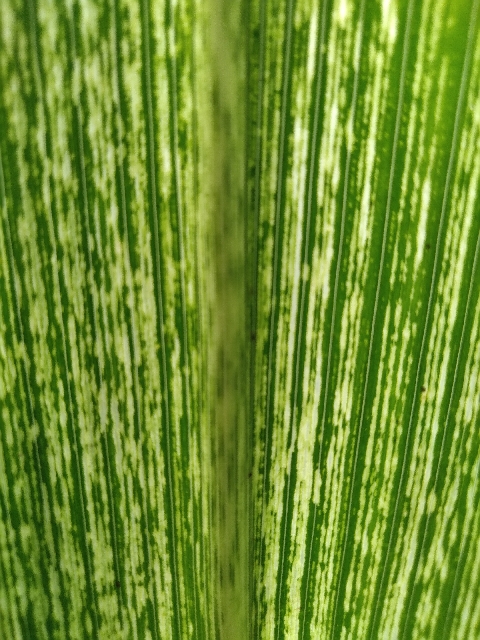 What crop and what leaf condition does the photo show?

maize, maize streak virus
